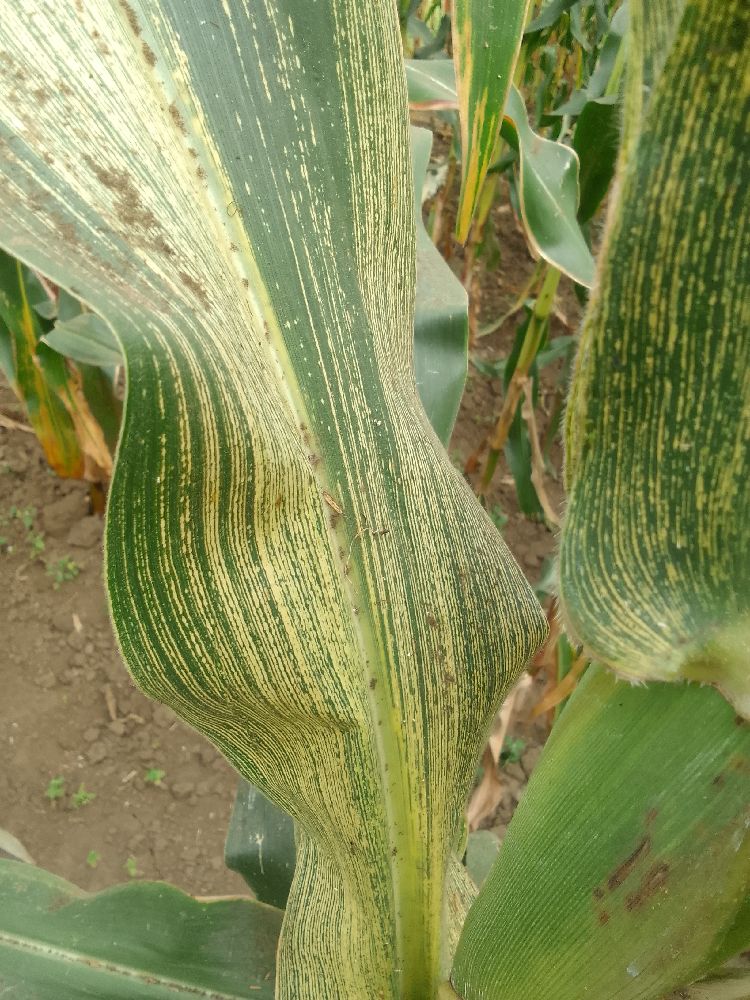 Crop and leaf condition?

maize, maize streak virus
